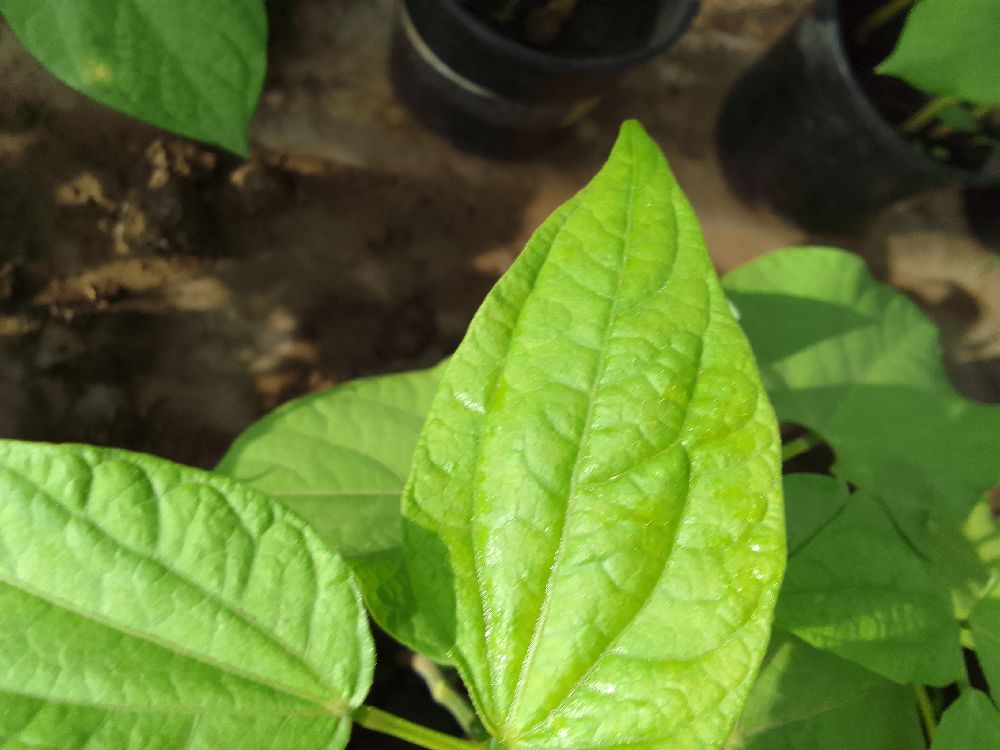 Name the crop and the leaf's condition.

common bean, healthy
